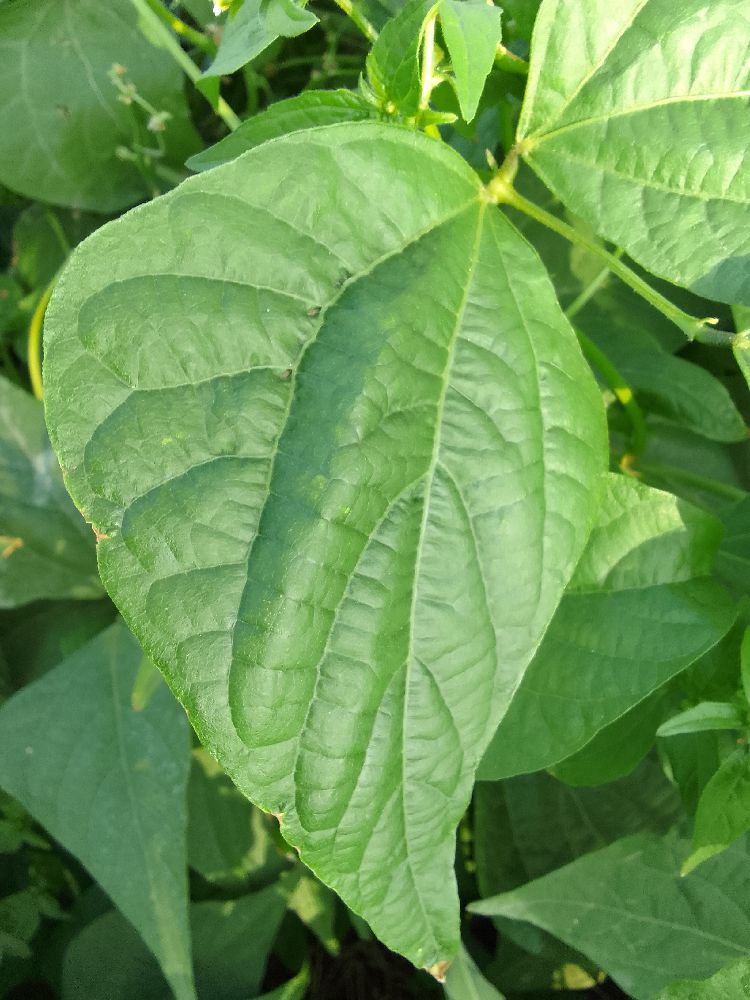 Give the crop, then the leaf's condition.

common bean, healthy
